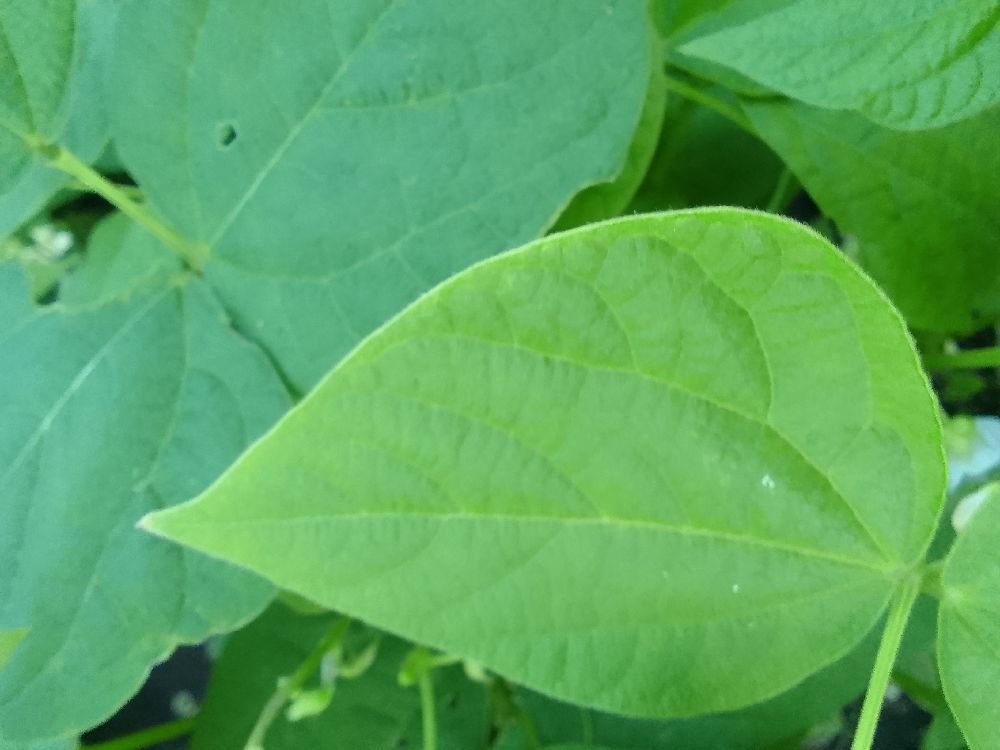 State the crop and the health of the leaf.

common bean, healthy
